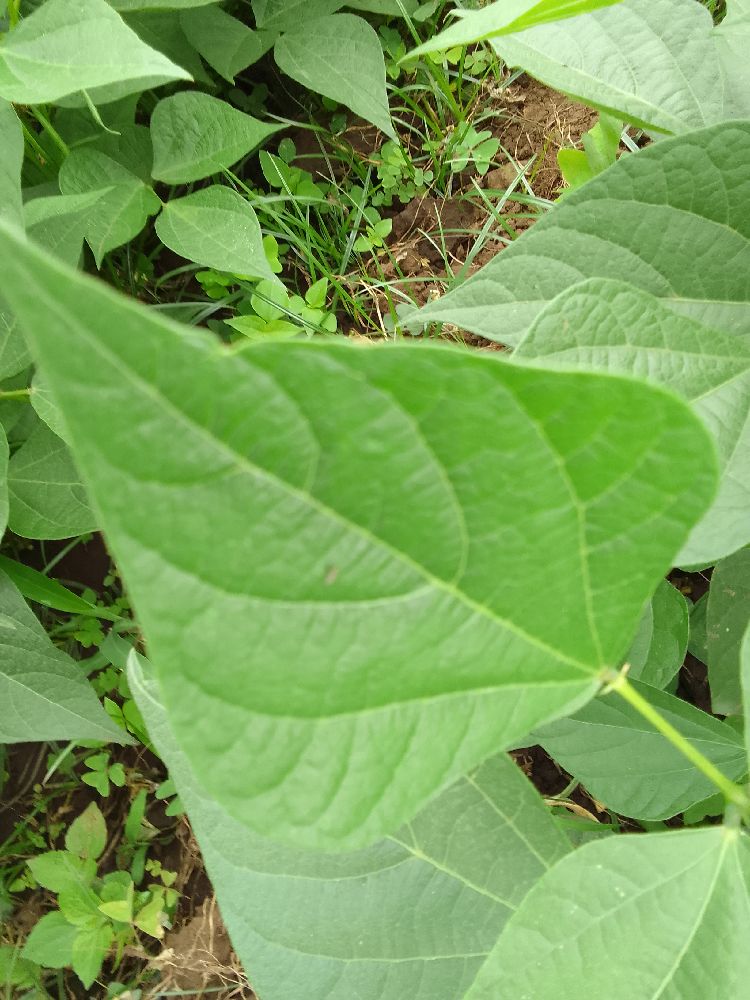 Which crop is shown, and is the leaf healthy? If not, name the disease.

common bean, healthy
